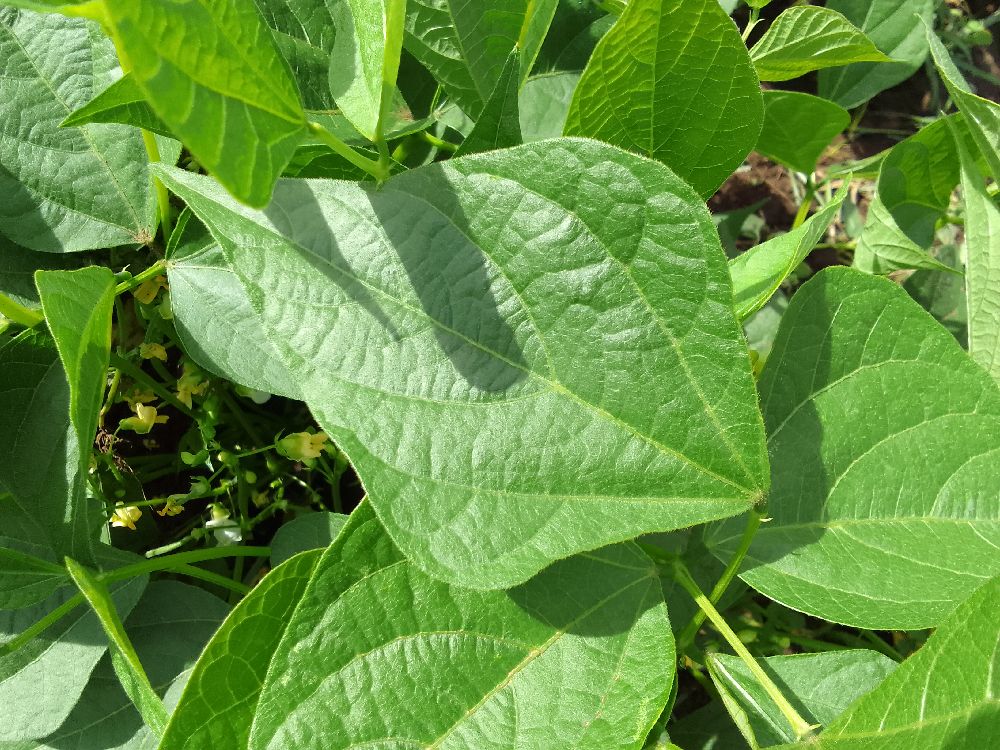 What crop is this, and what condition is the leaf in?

common bean, healthy
